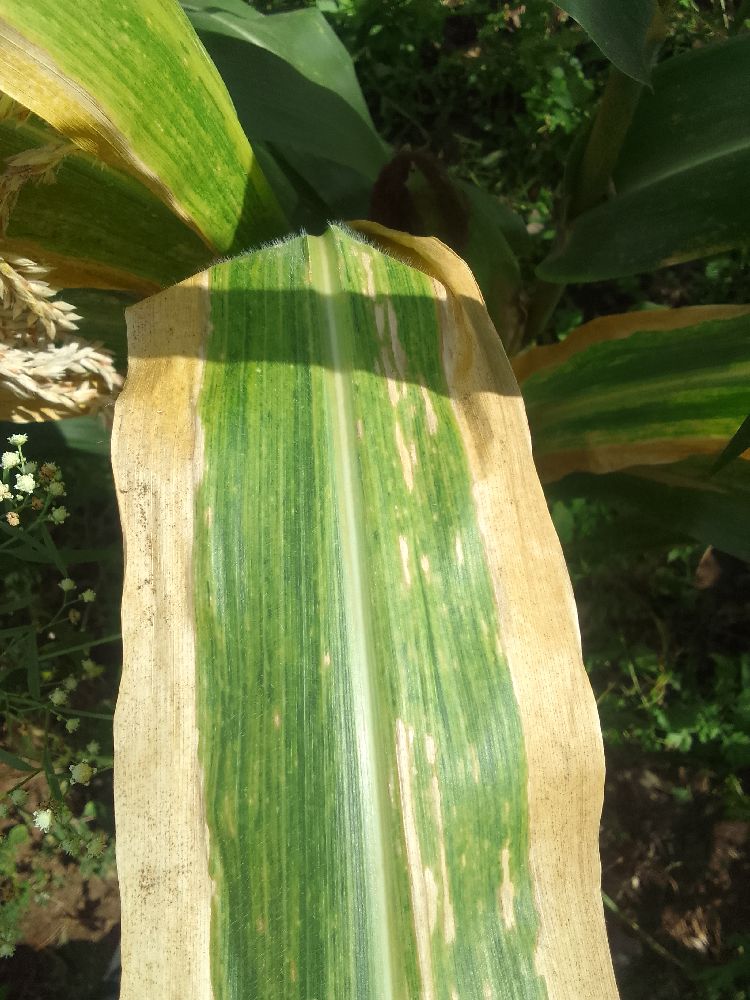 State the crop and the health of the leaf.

maize, maize lethal necrosis
